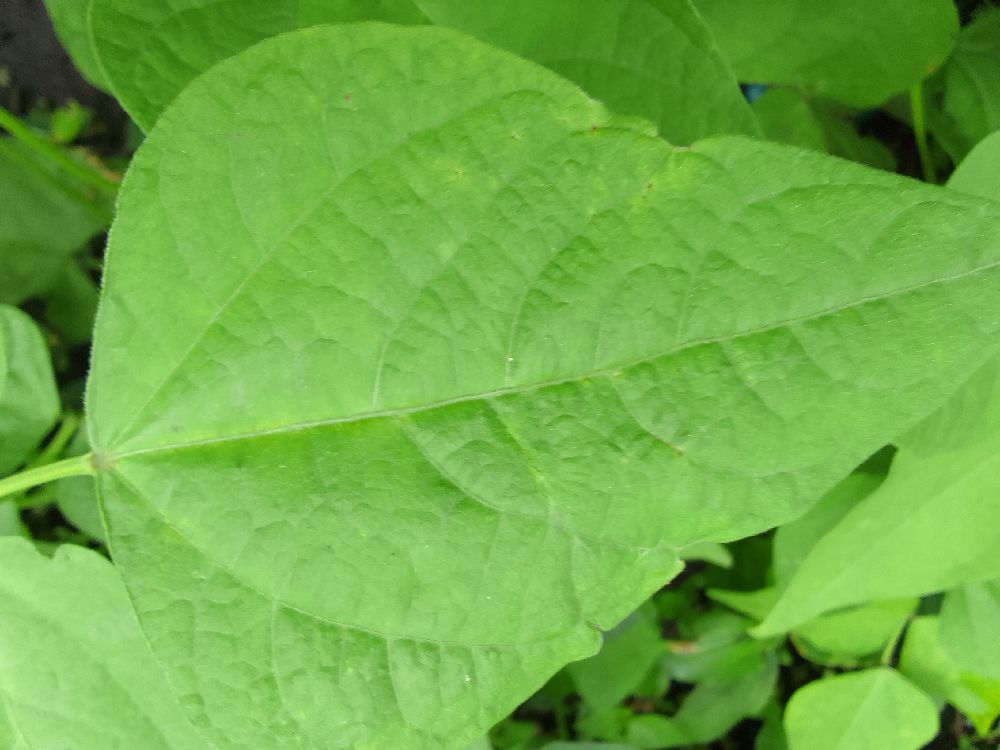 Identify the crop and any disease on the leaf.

common bean, healthy
